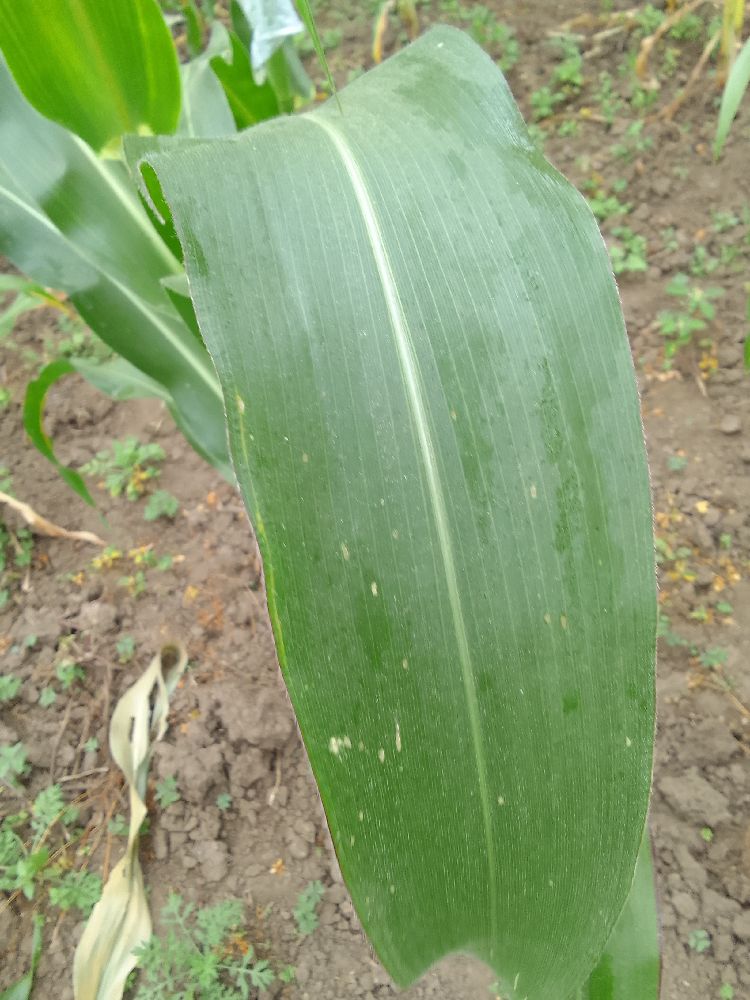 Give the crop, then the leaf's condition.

maize, healthy
